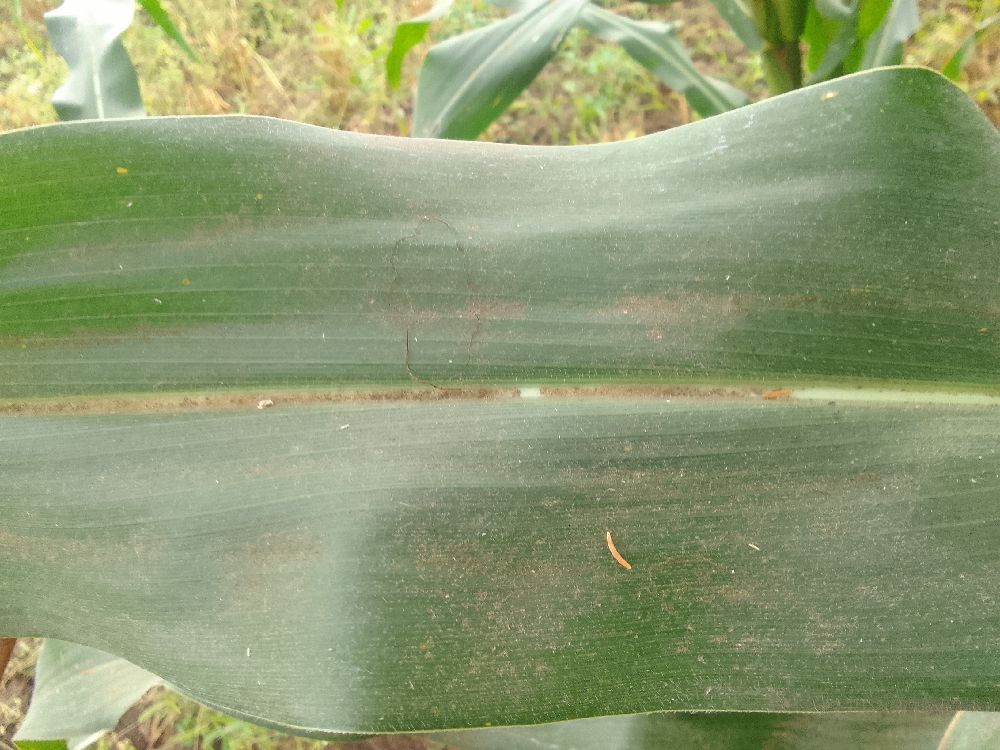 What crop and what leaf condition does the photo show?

maize, healthy
